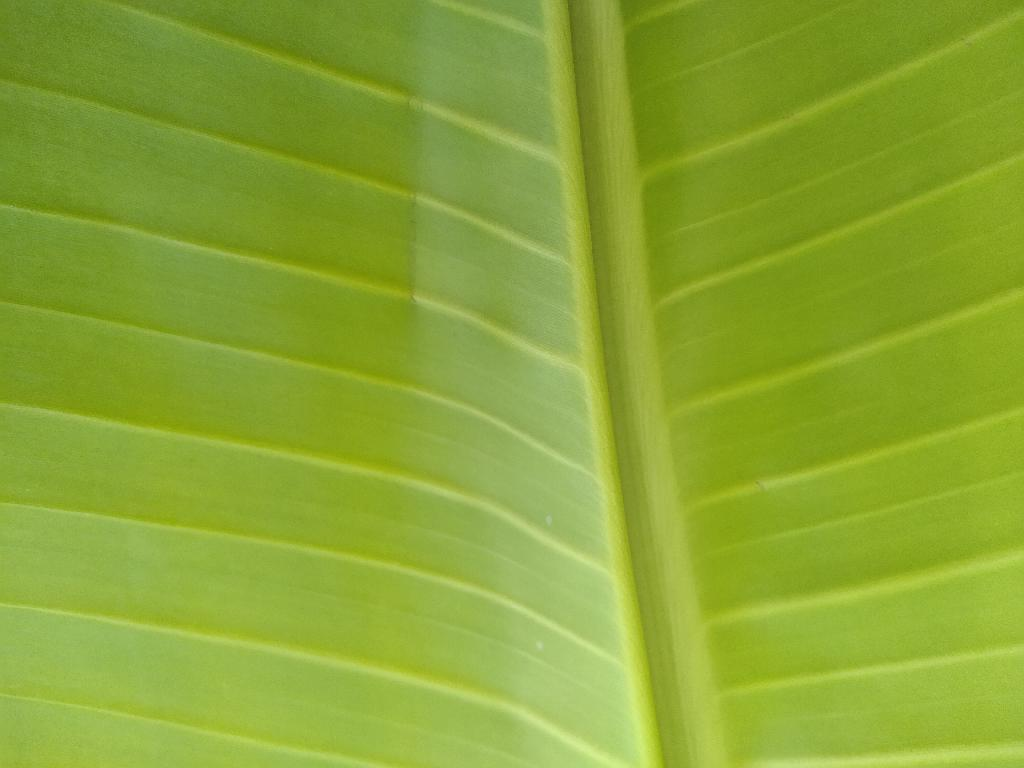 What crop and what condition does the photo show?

banana, healthy
